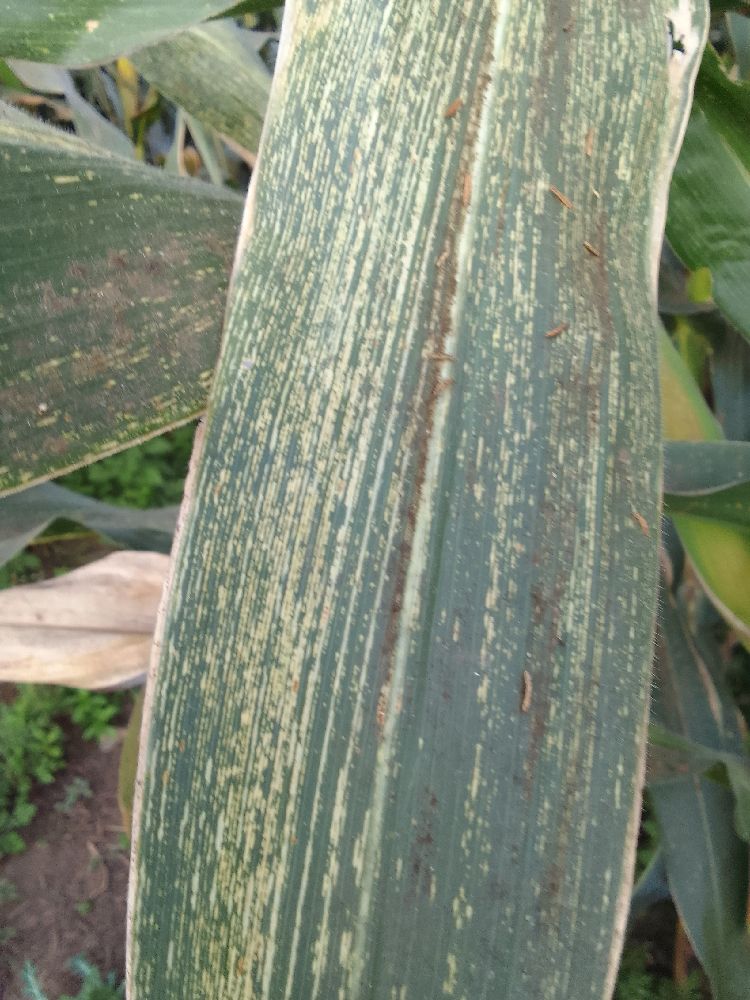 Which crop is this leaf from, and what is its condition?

maize, maize streak virus
